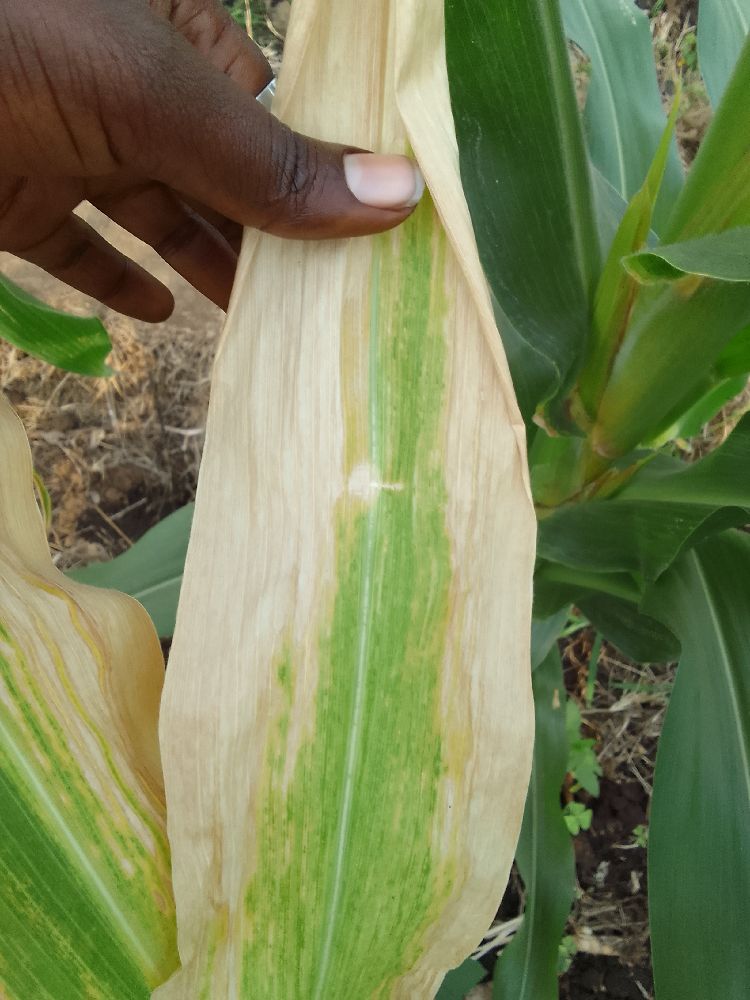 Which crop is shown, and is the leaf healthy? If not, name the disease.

maize, maize lethal necrosis
